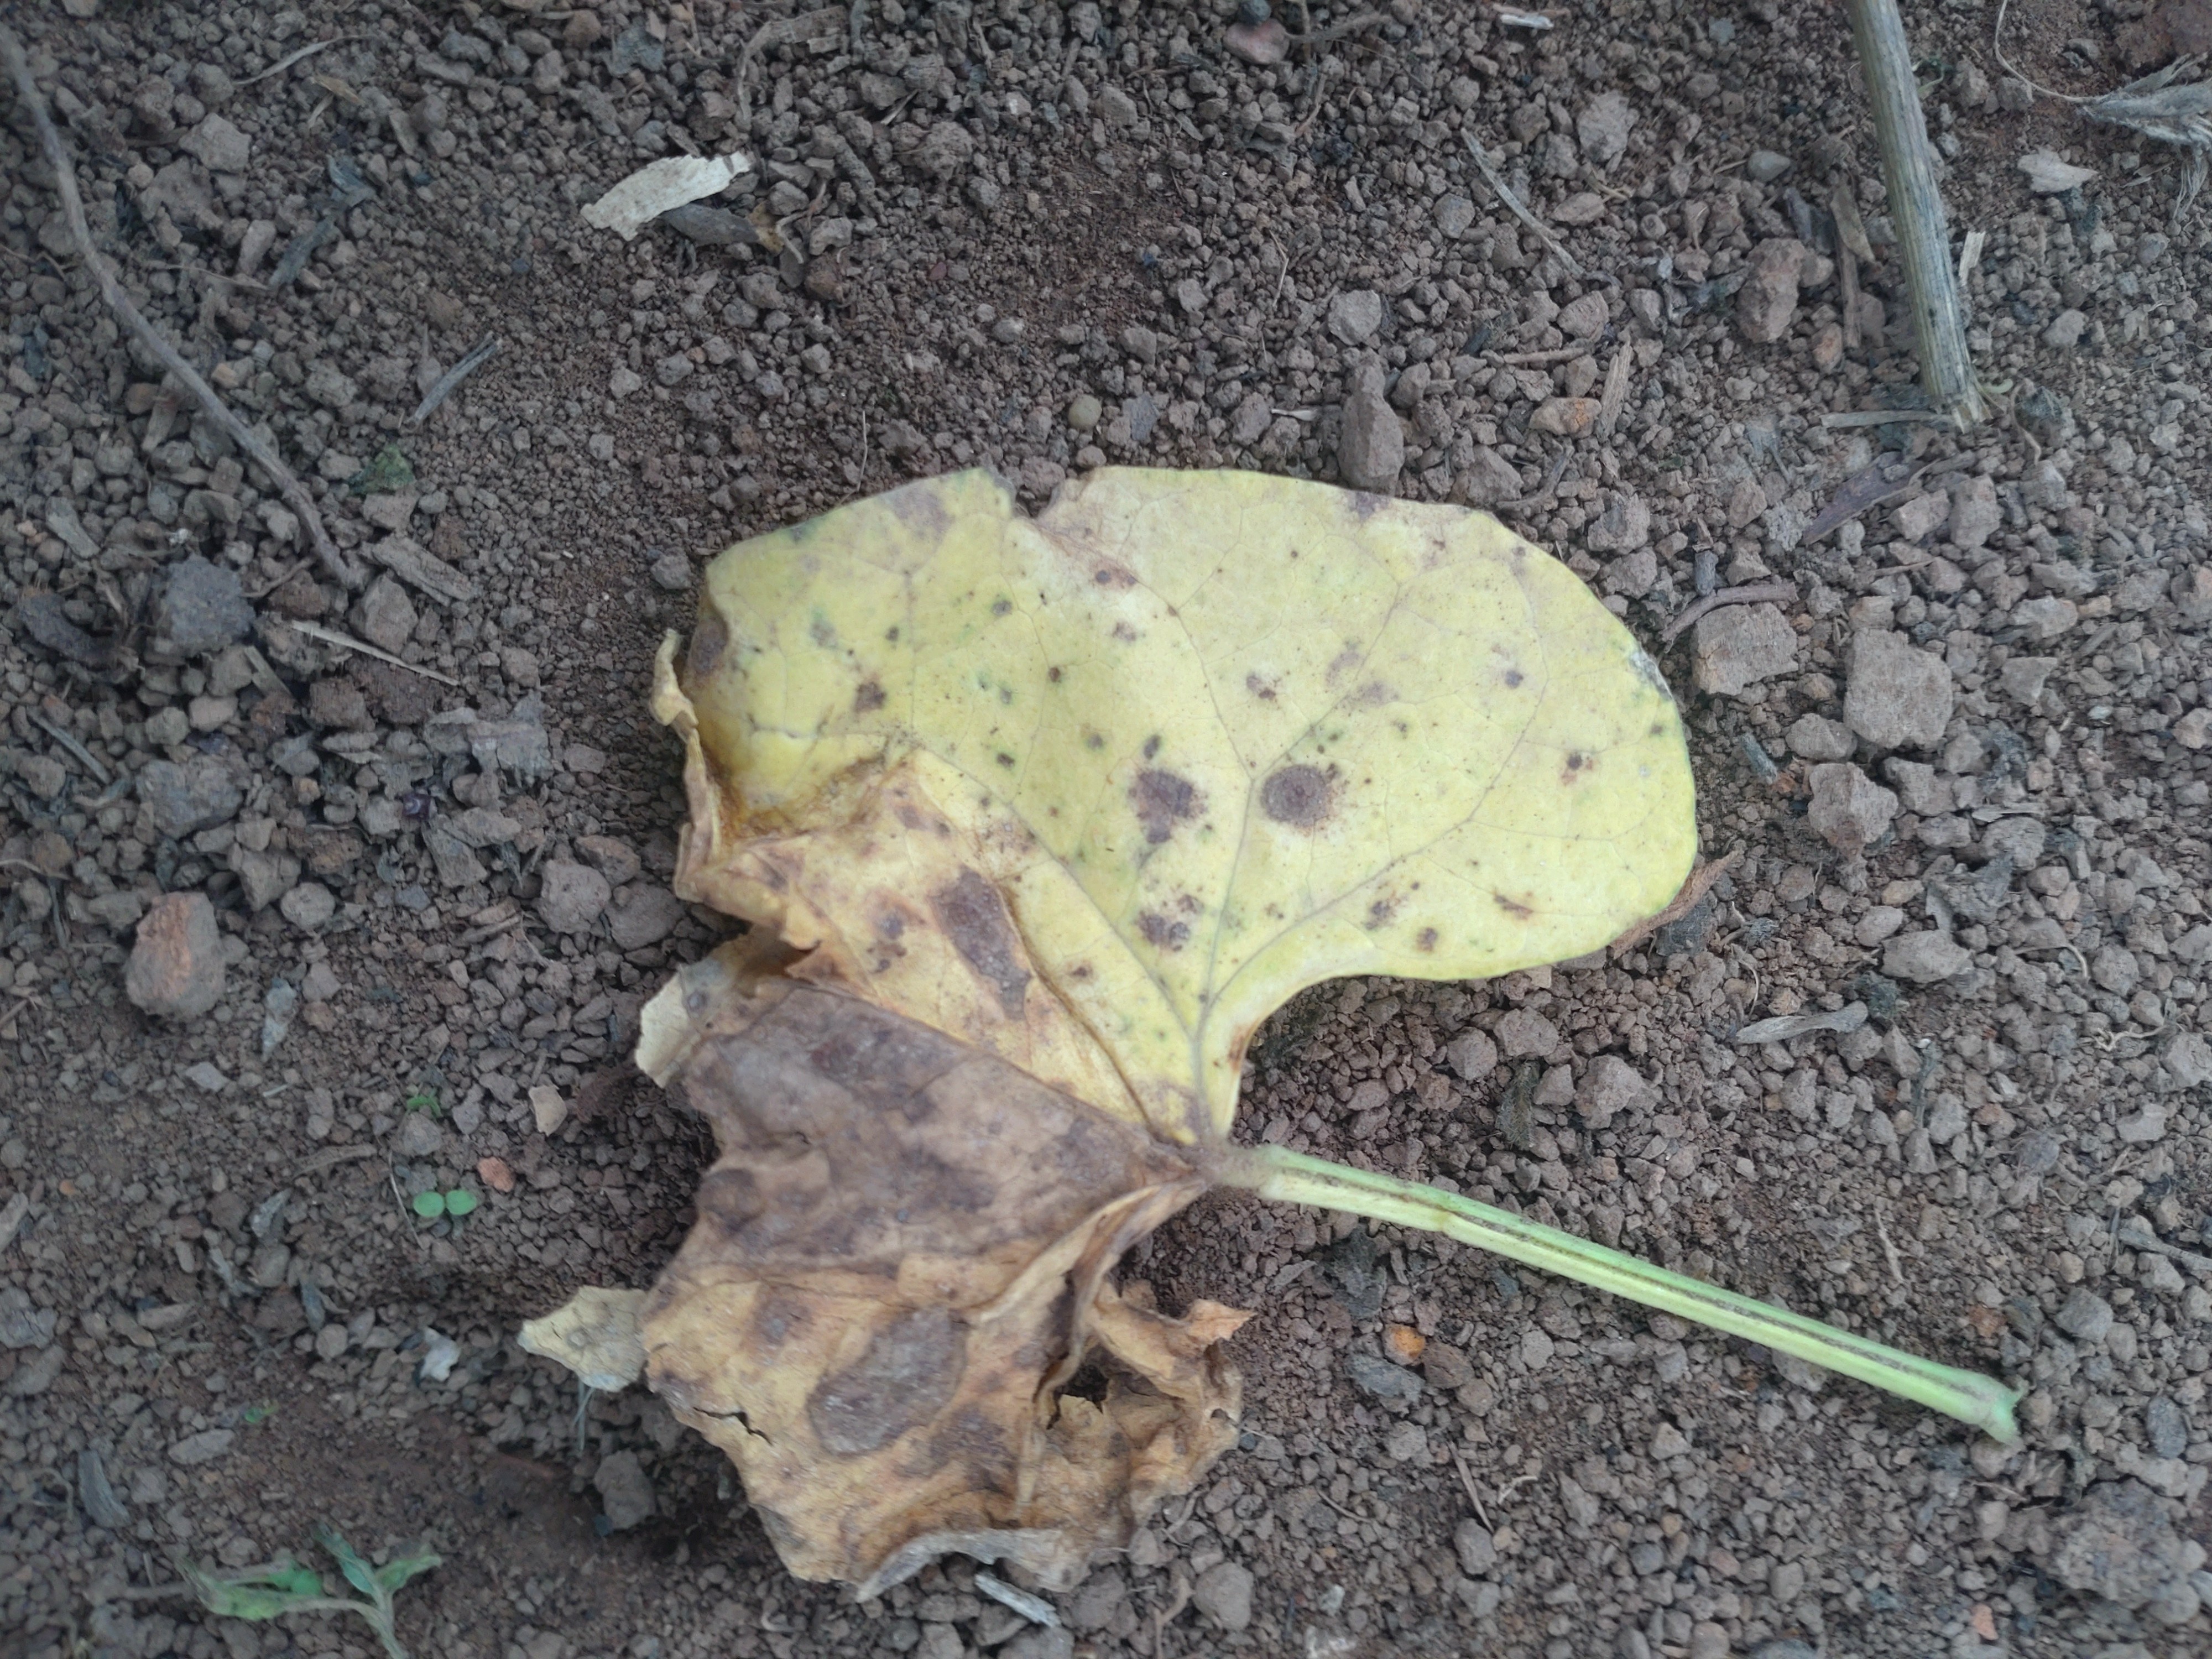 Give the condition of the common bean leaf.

anthracnose
